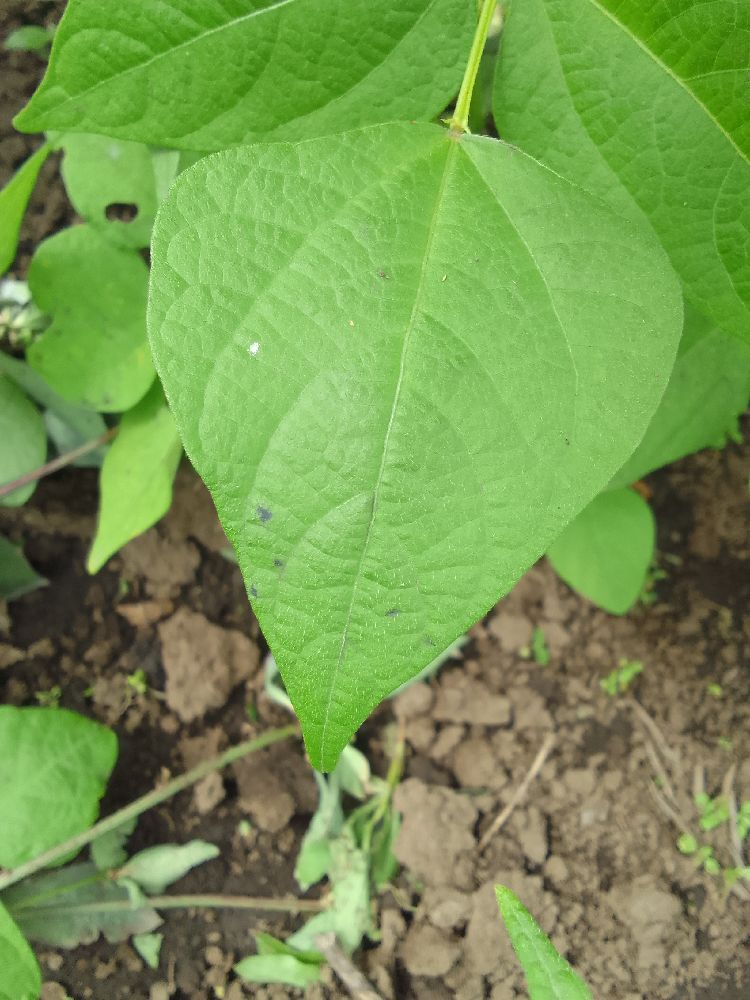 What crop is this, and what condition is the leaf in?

common bean, healthy
